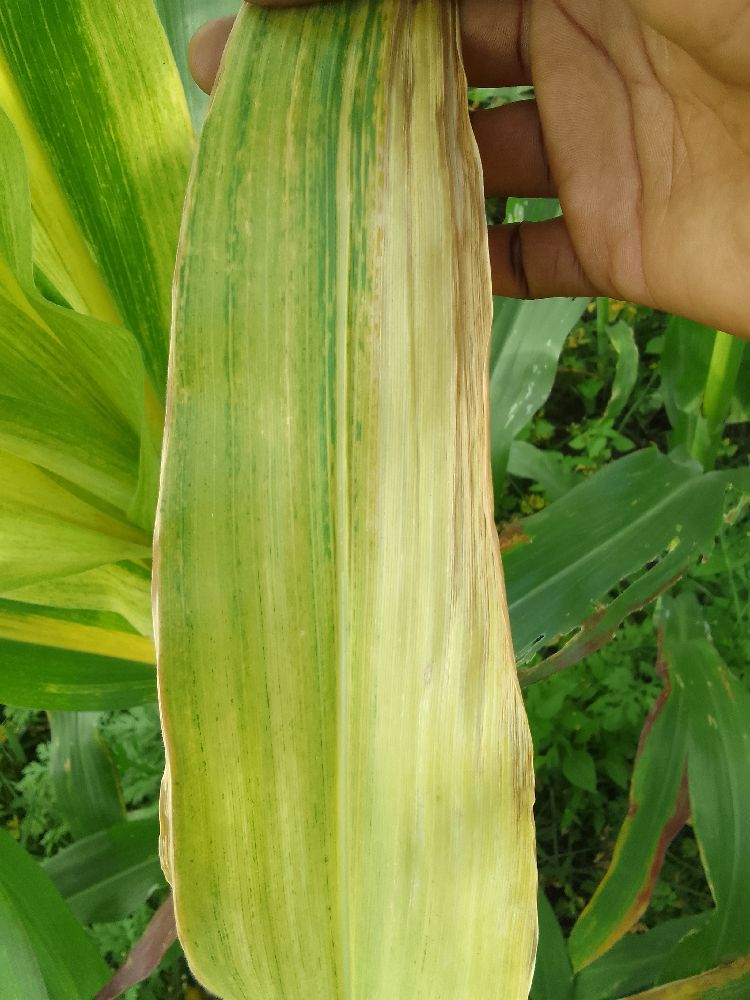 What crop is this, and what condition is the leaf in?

maize, maize lethal necrosis
